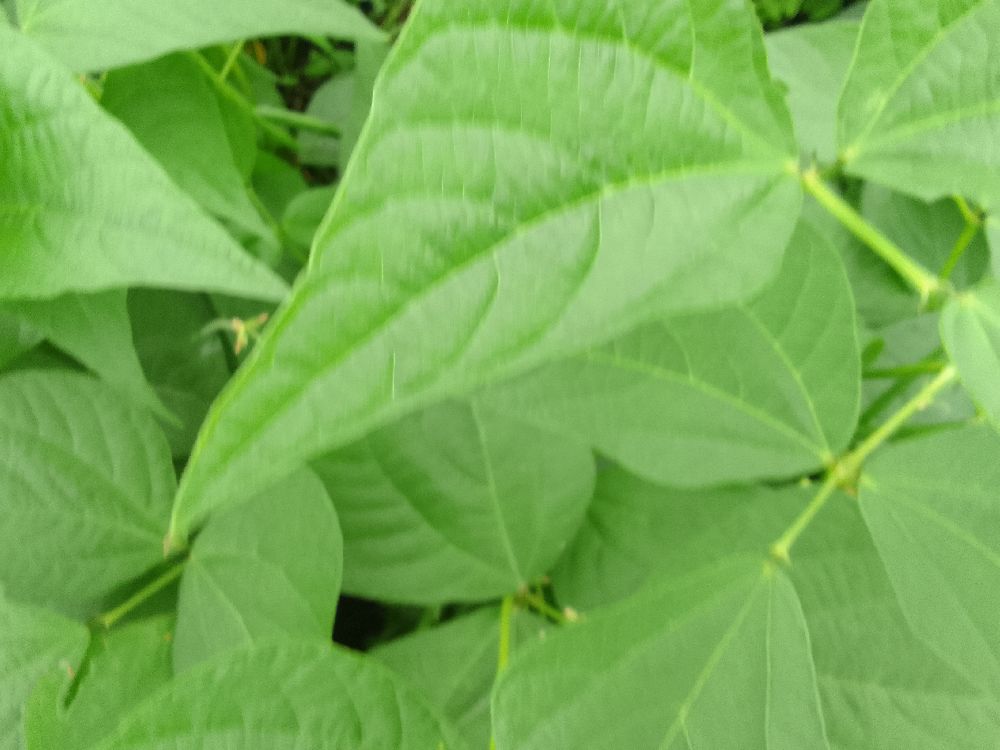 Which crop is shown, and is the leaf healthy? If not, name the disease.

common bean, healthy
